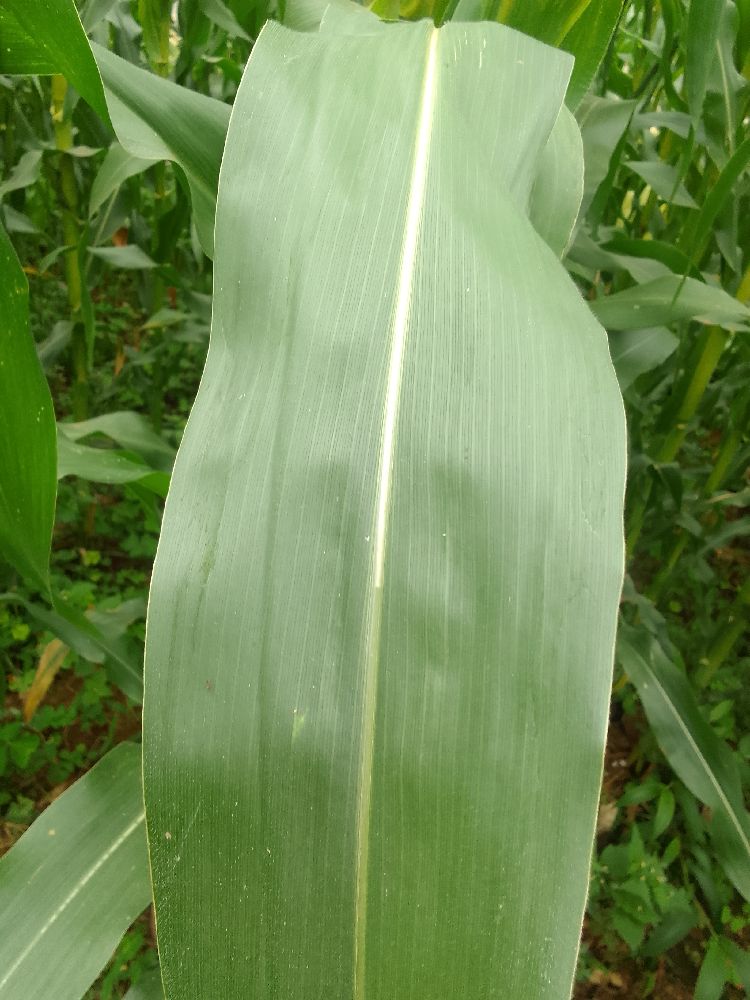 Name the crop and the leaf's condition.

maize, healthy
